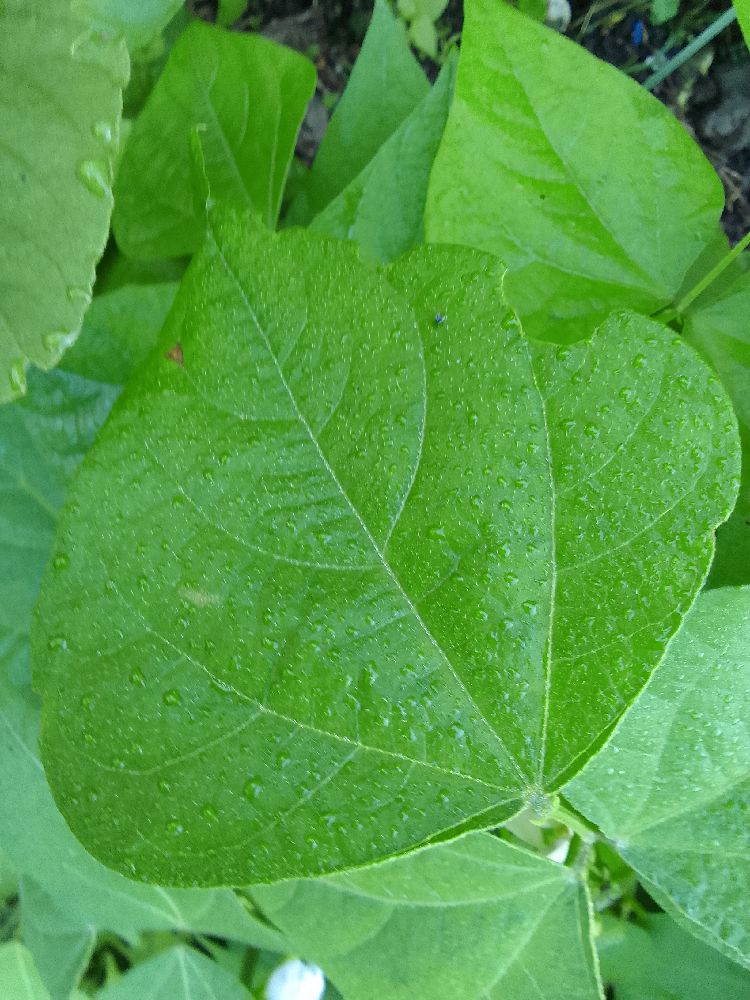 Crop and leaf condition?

common bean, healthy
